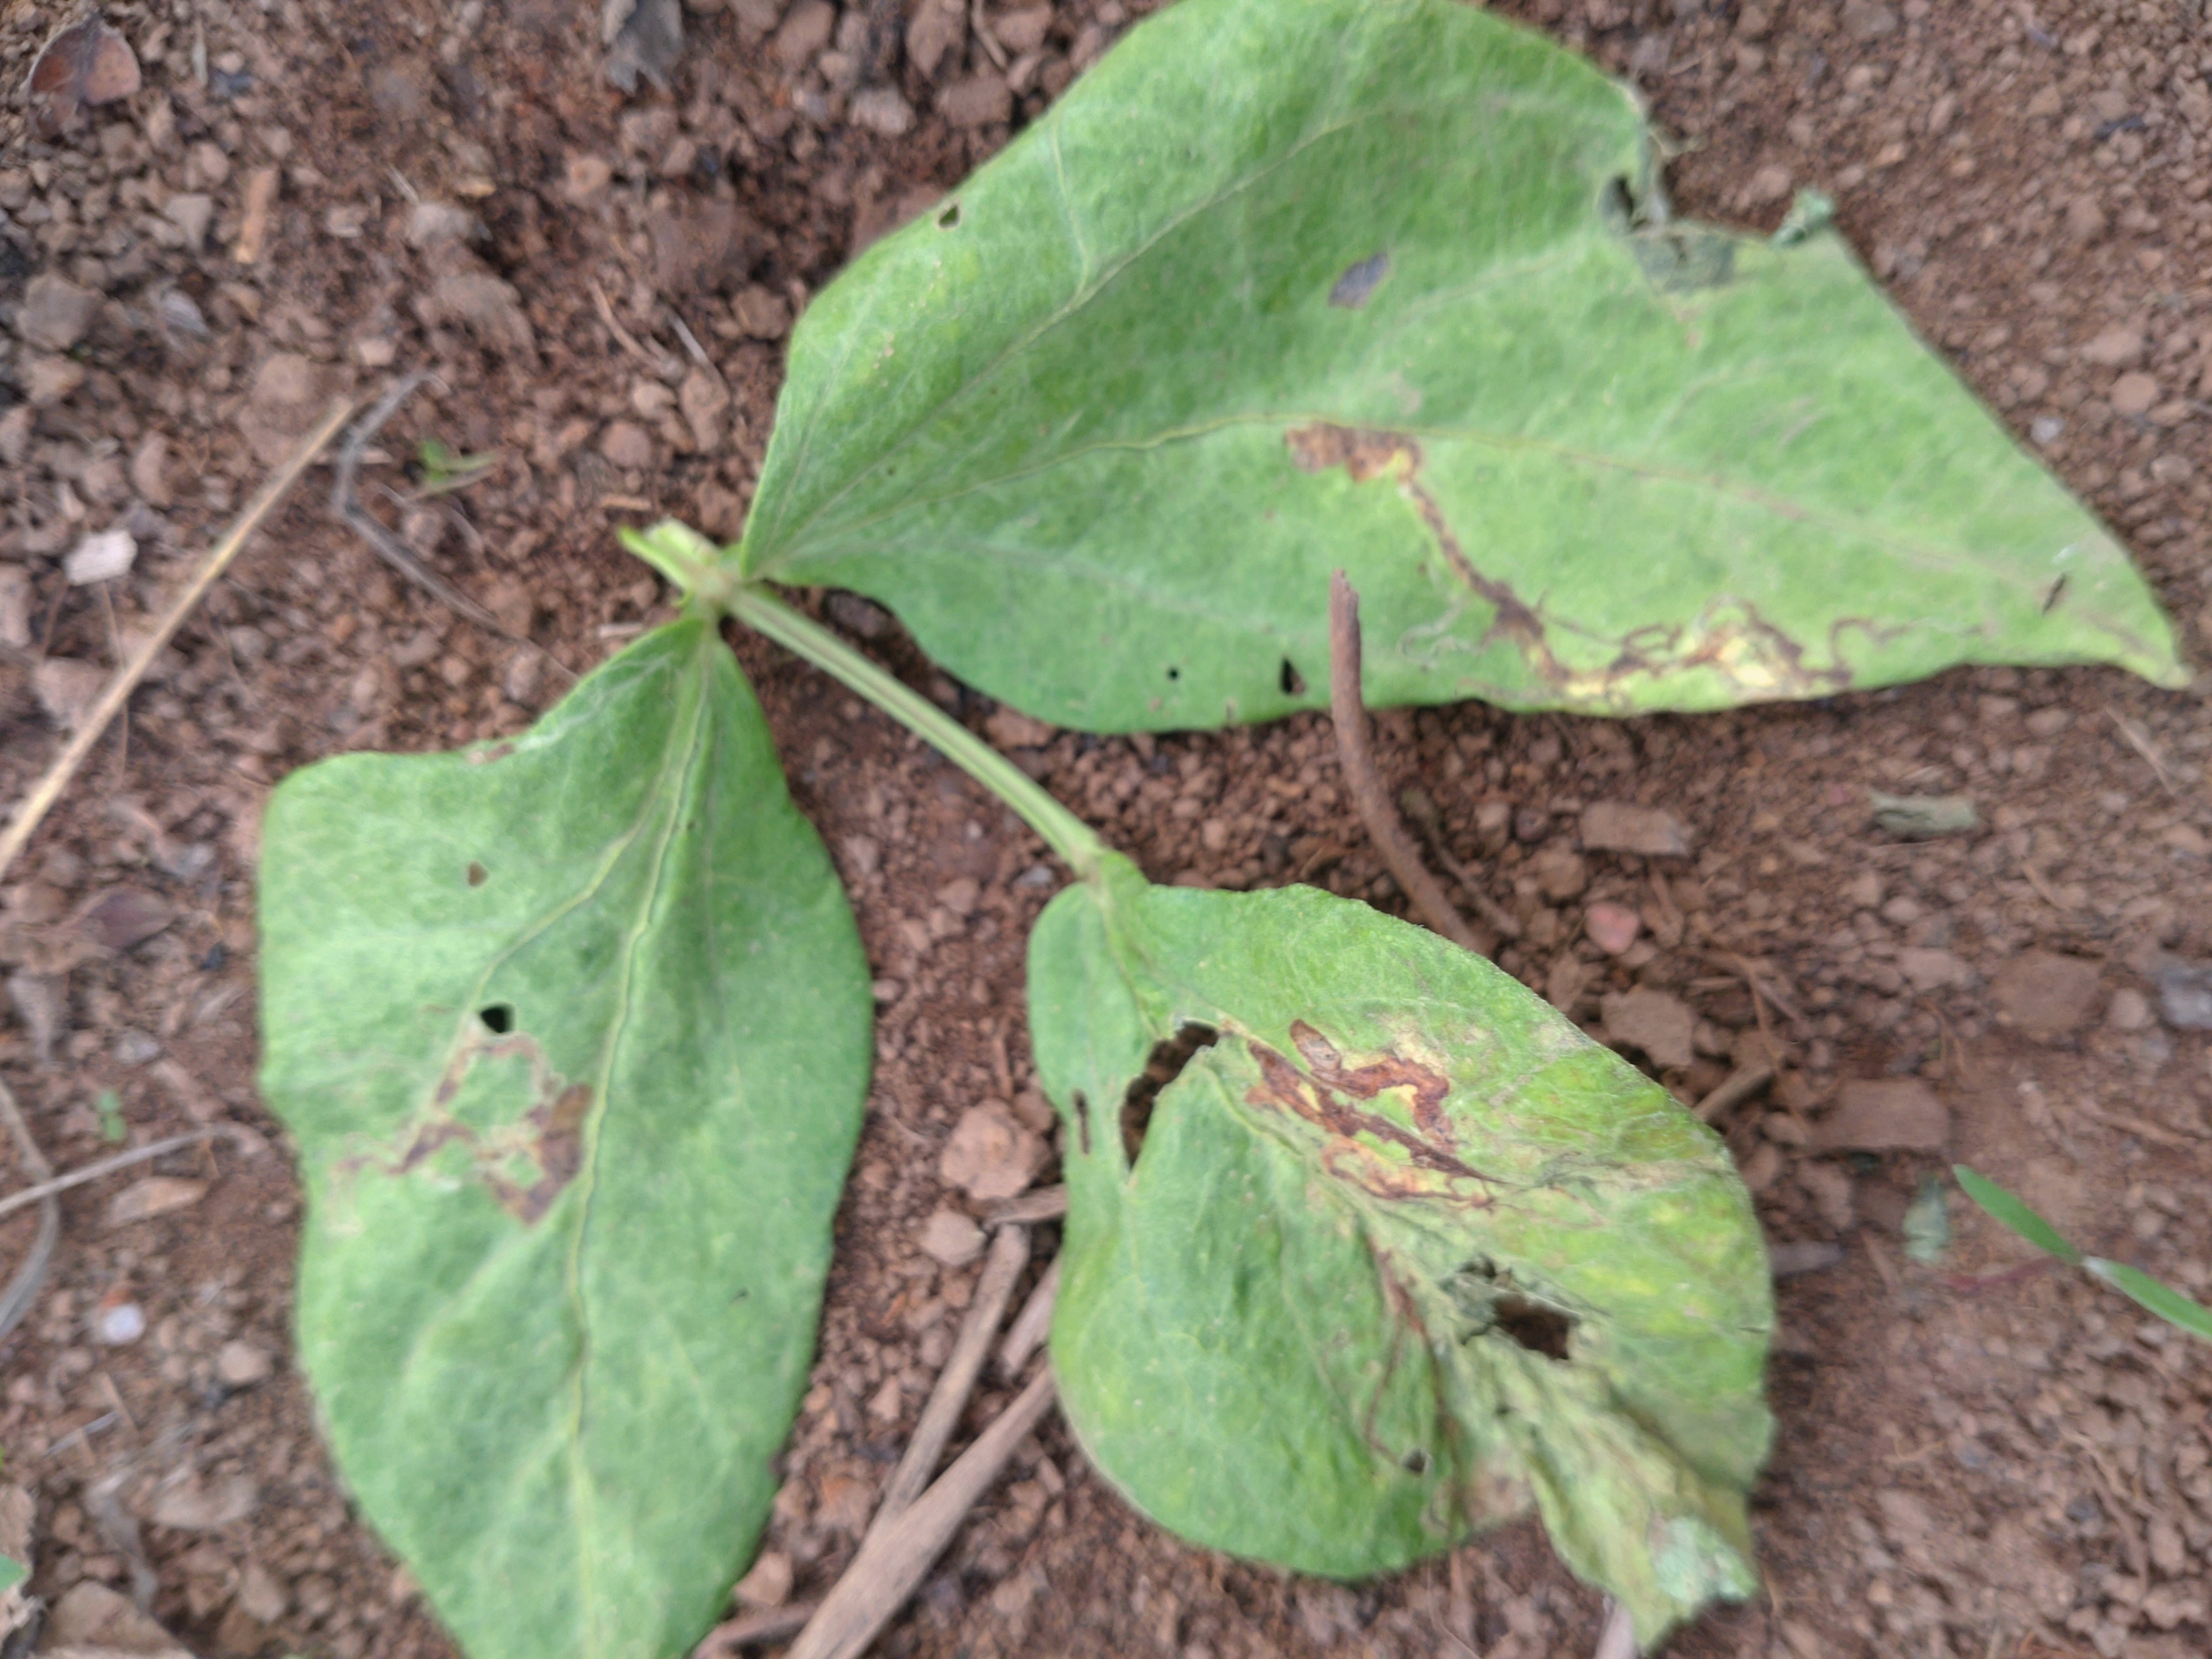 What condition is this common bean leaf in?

anthracnose
